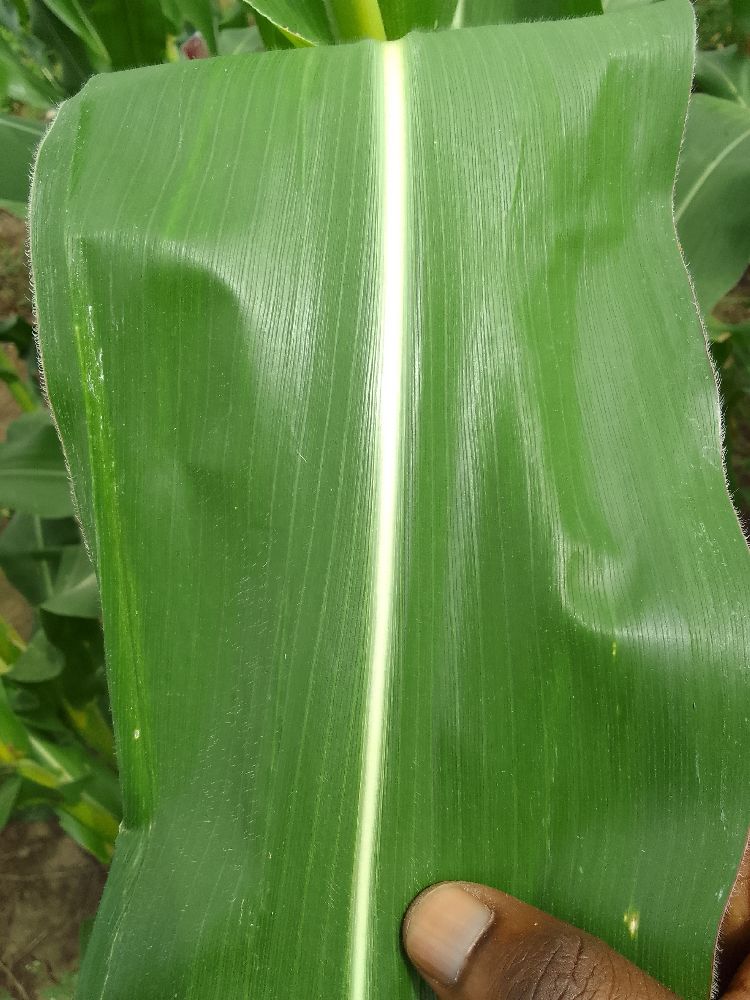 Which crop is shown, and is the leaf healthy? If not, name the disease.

maize, healthy
